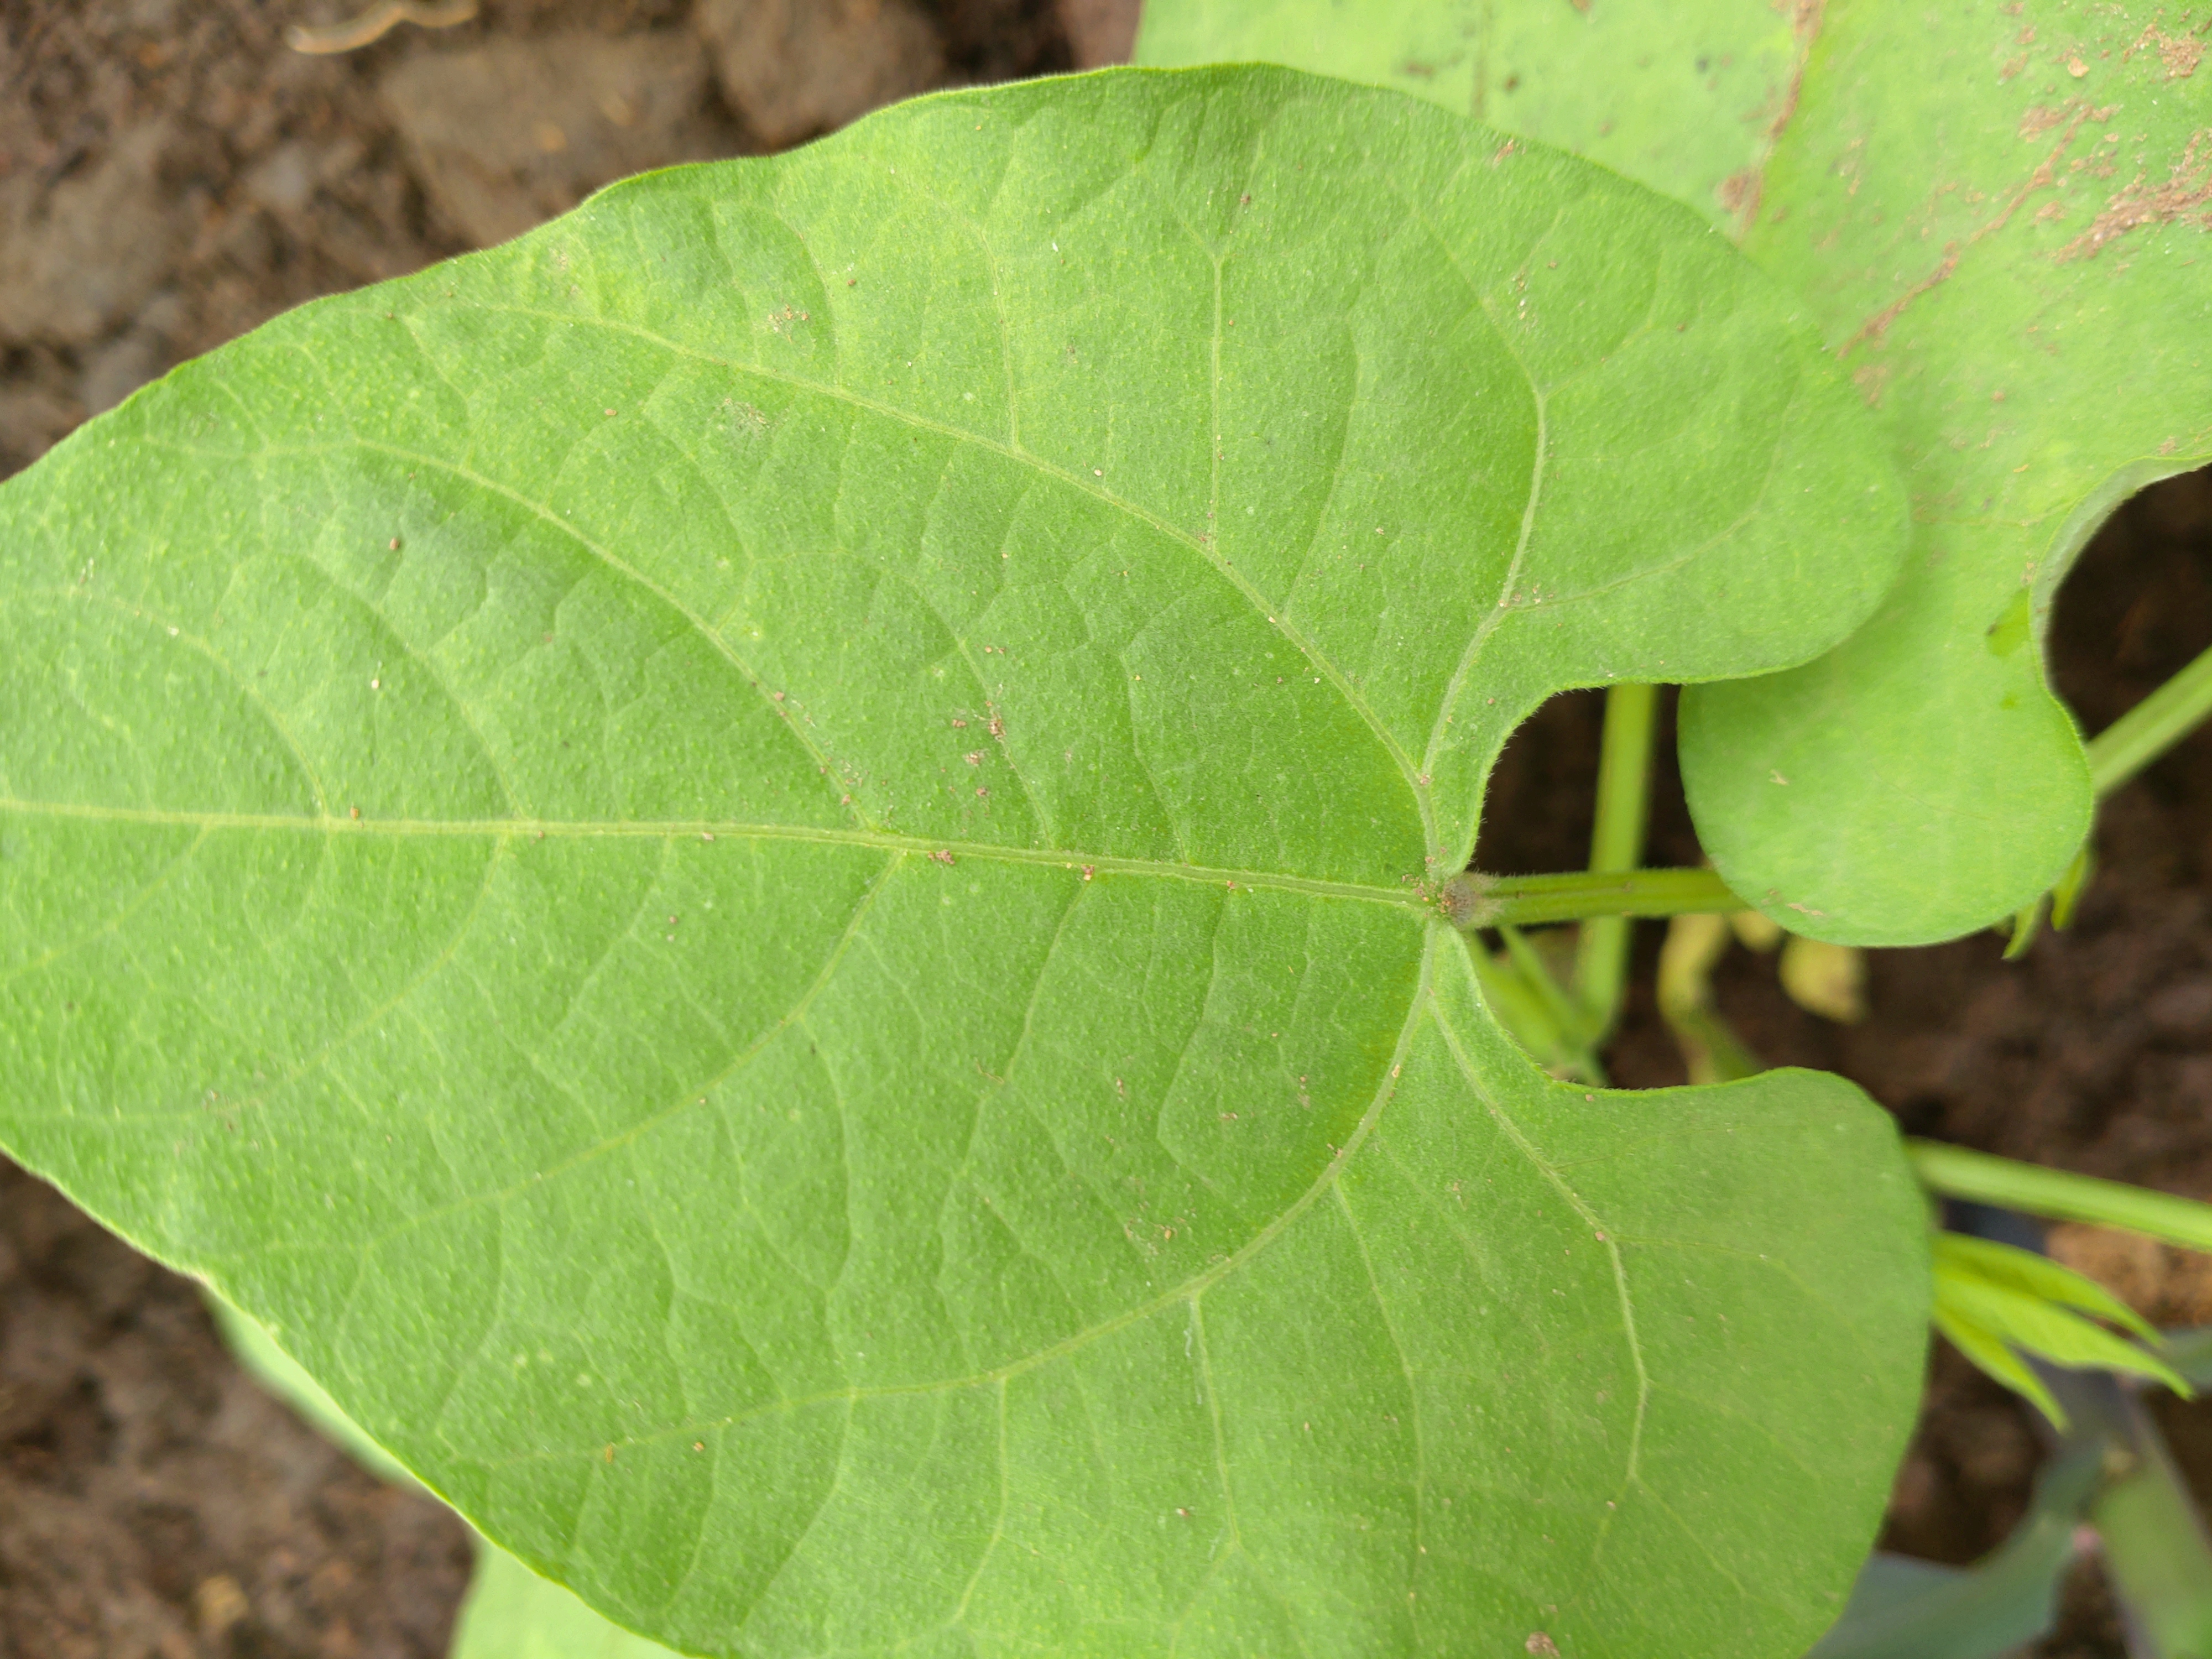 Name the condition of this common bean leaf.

healthy
